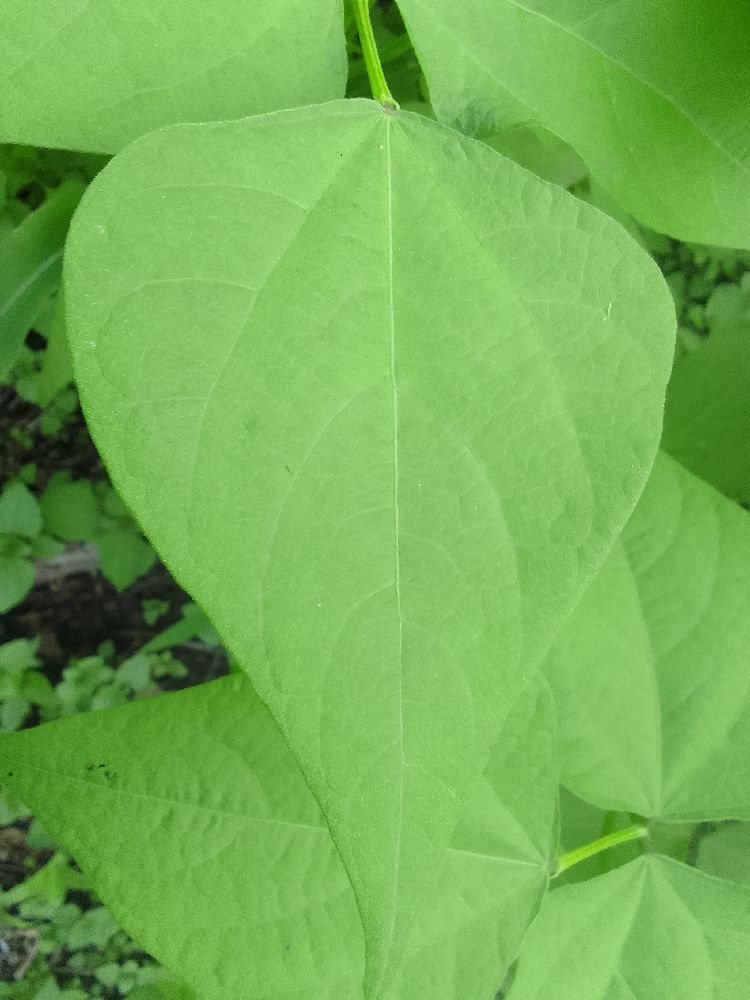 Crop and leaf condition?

common bean, healthy
